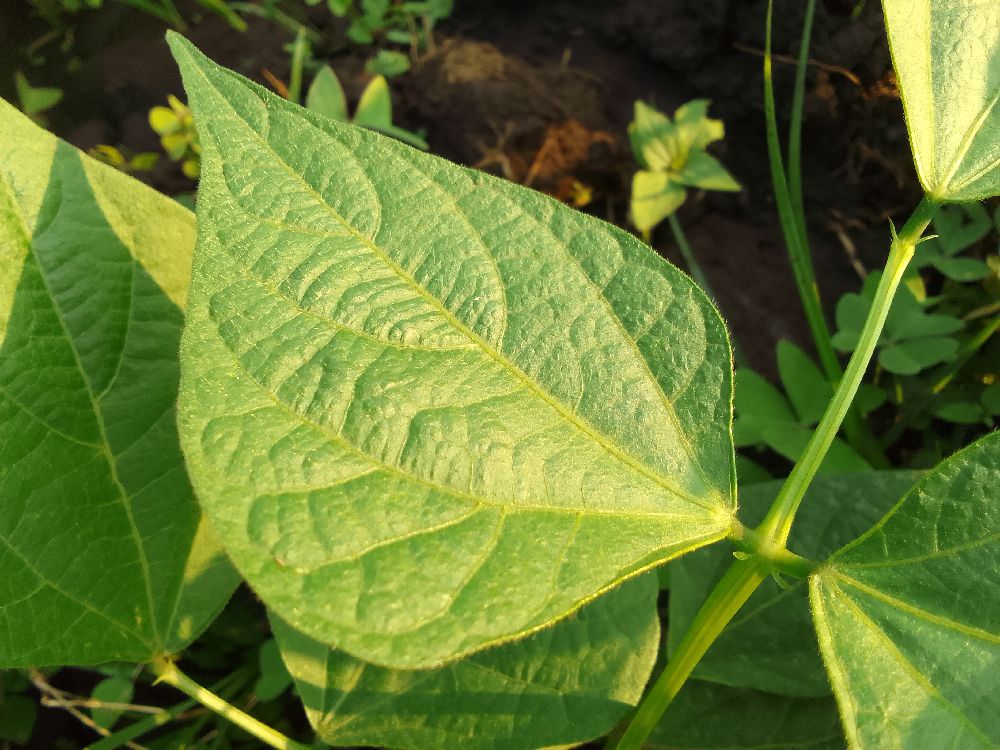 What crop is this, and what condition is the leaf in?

common bean, healthy
